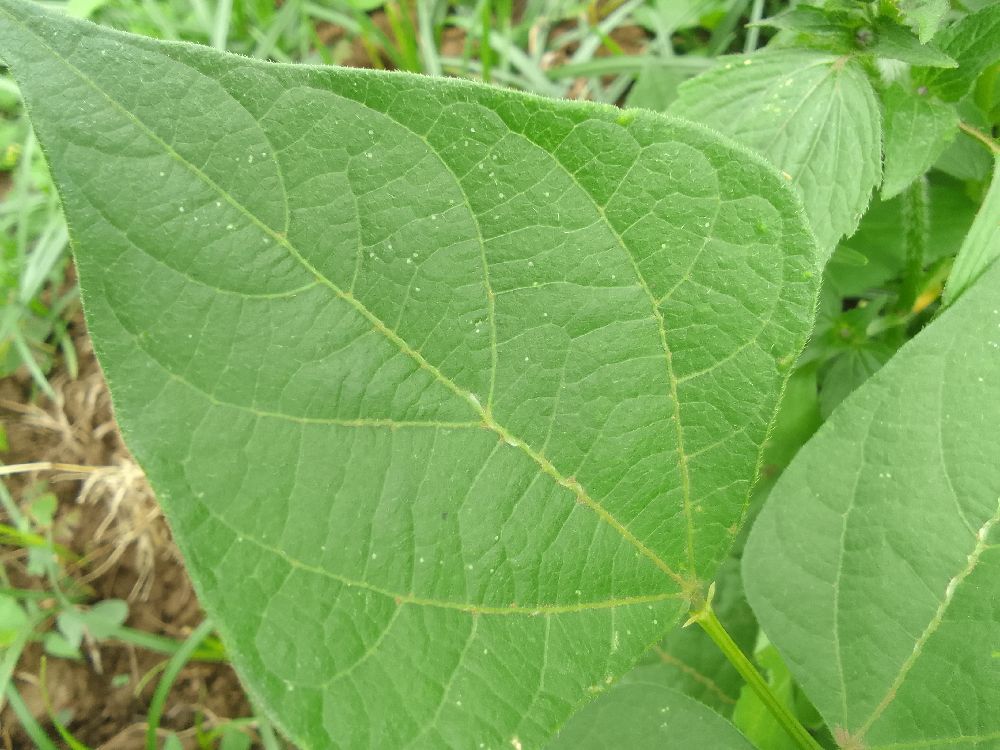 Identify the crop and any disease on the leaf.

common bean, healthy
